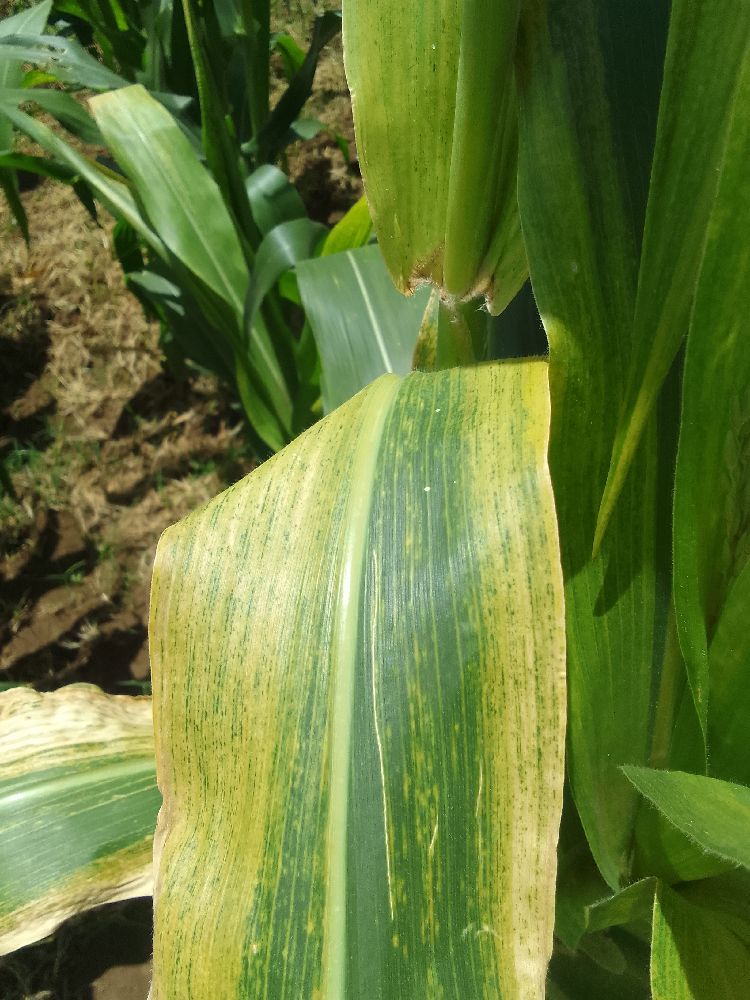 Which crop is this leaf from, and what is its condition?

maize, maize lethal necrosis
